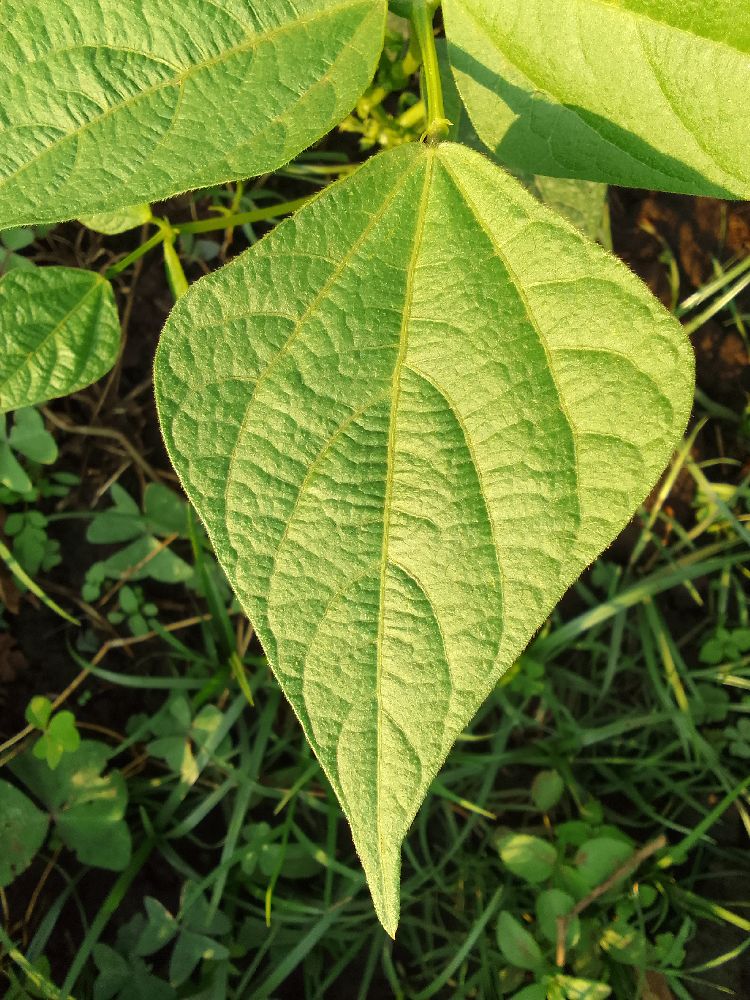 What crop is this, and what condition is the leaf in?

common bean, healthy
